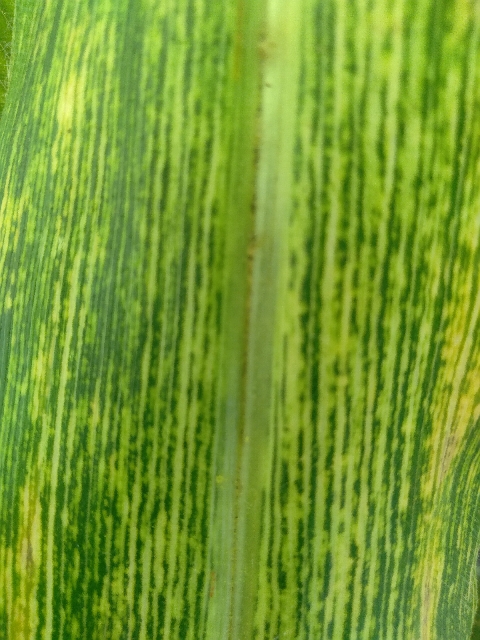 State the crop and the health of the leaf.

maize, maize streak virus
